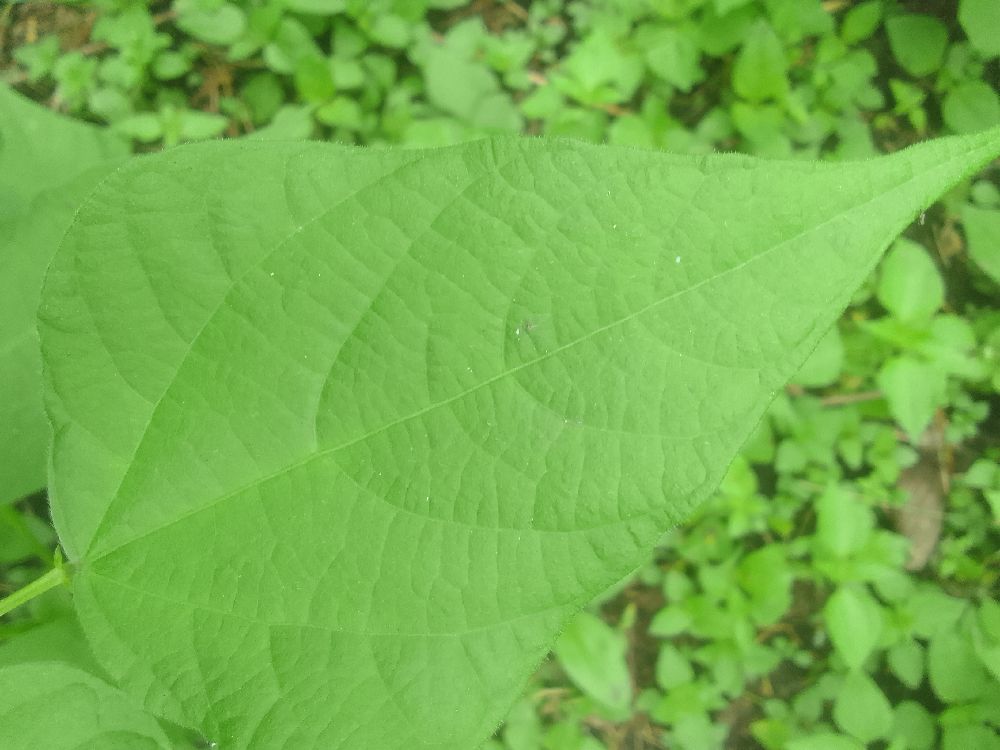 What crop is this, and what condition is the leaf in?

common bean, healthy
